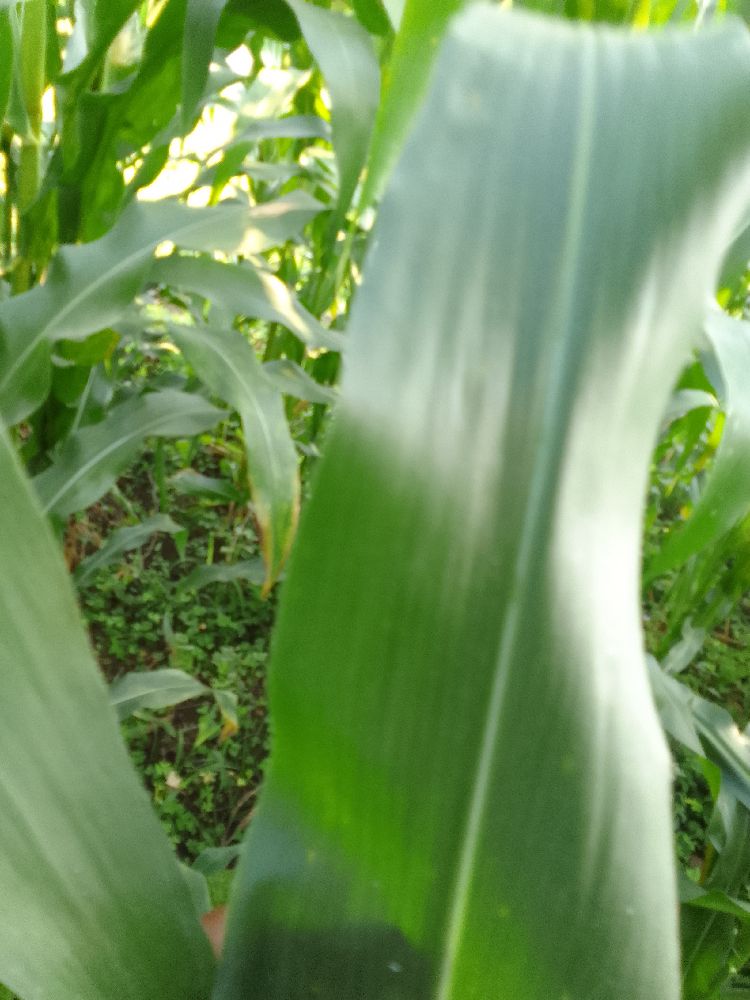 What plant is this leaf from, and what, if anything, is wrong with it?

maize, healthy
